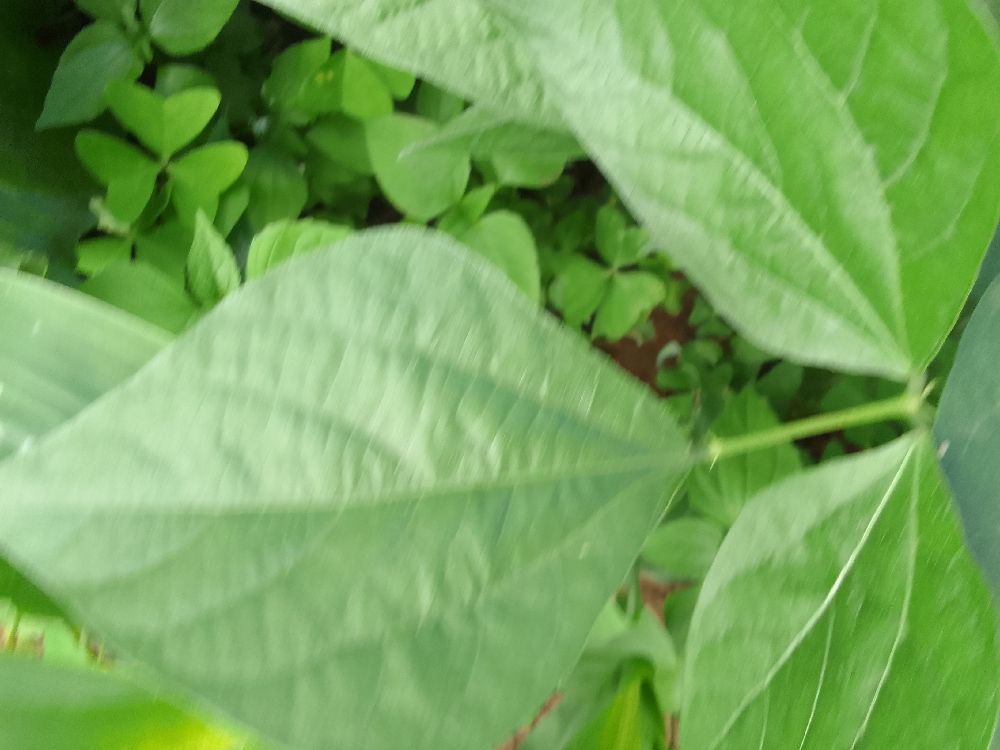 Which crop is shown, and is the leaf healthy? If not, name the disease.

common bean, healthy
